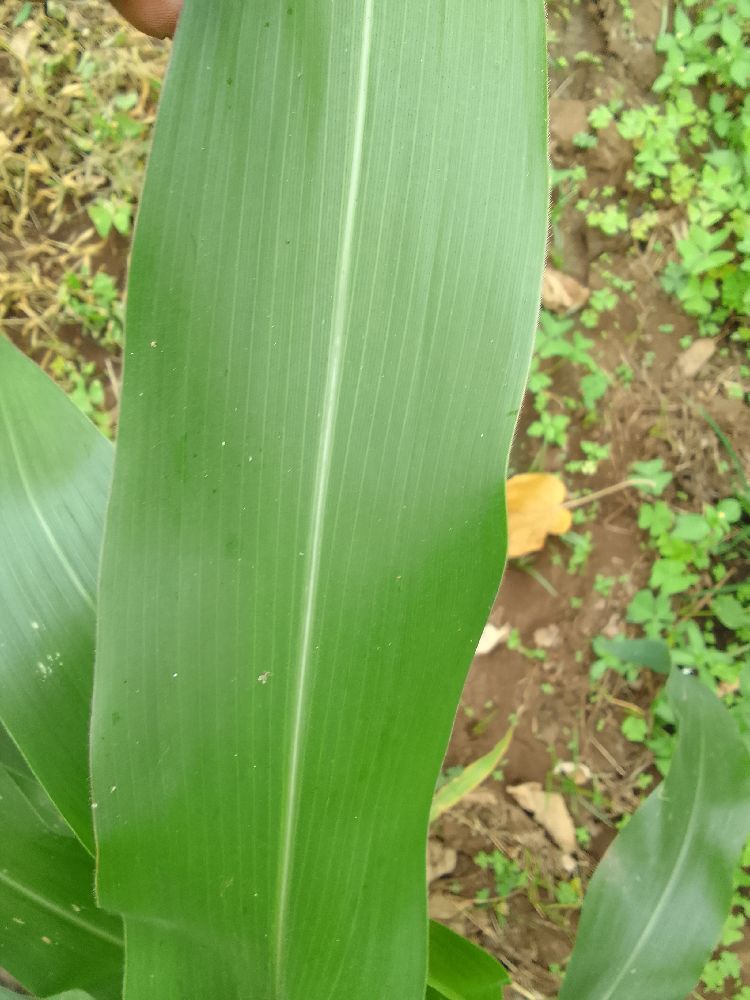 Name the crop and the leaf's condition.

maize, healthy
